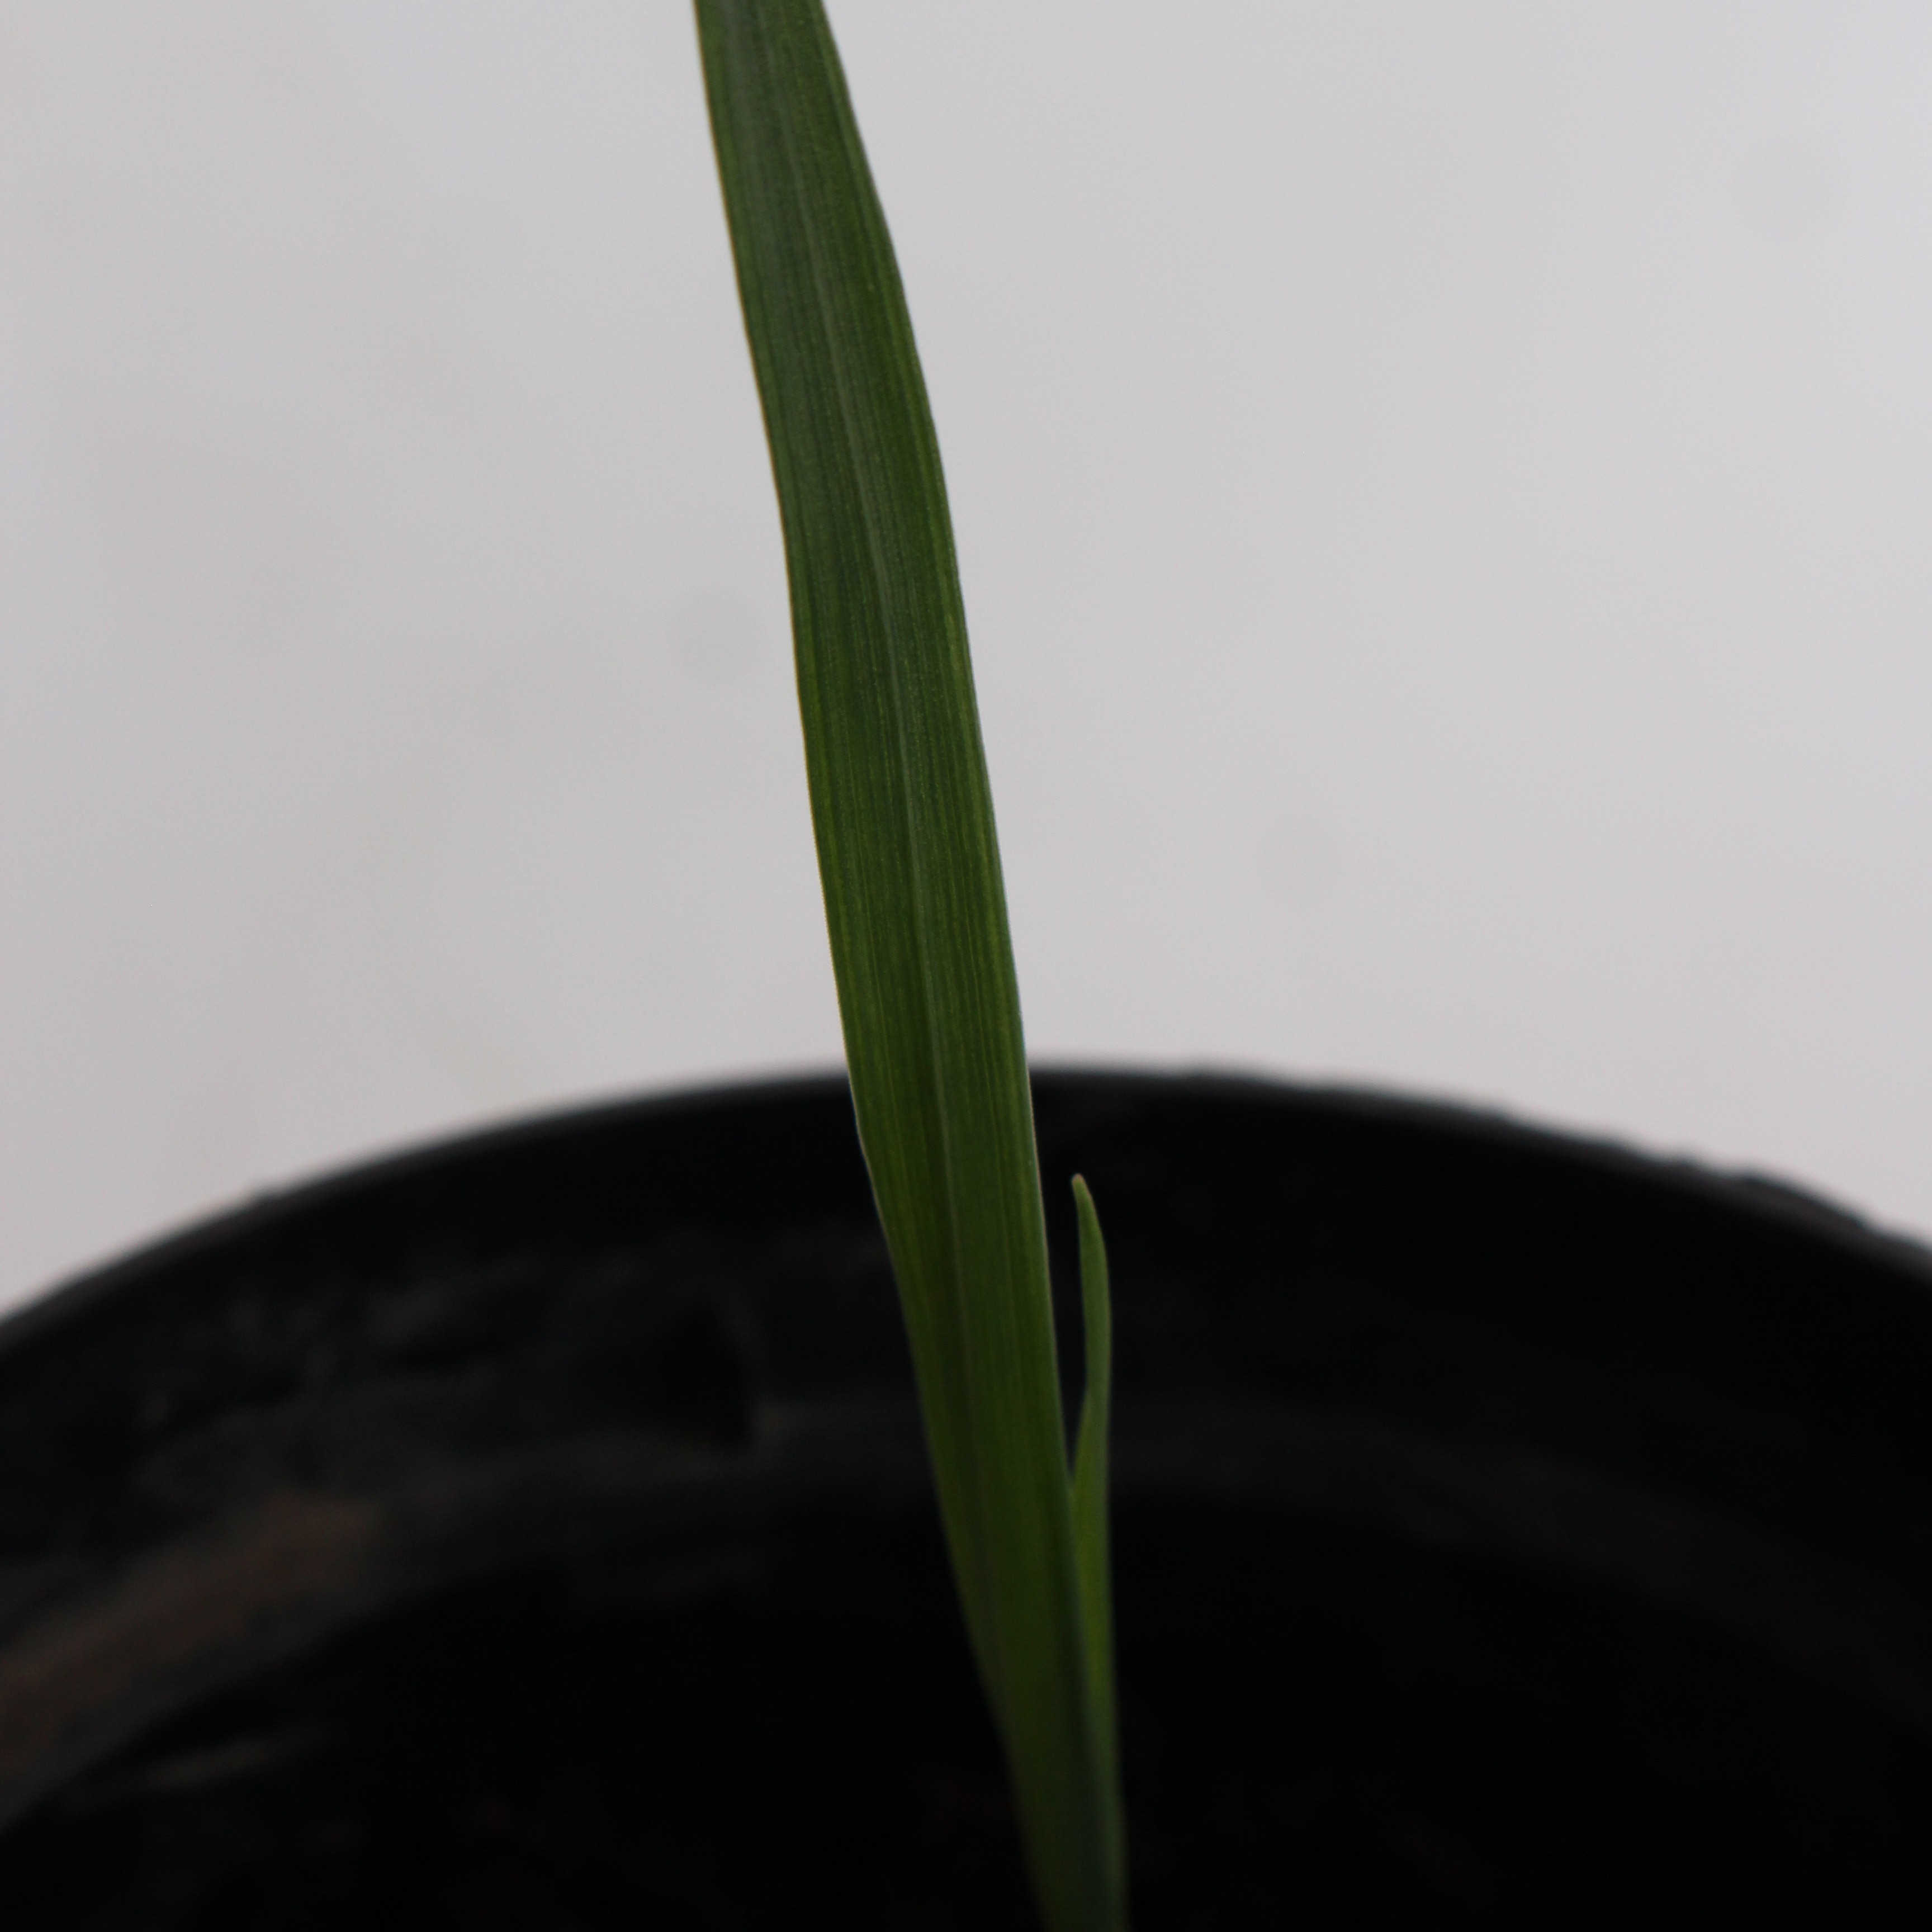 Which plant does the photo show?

Avena sterilis
